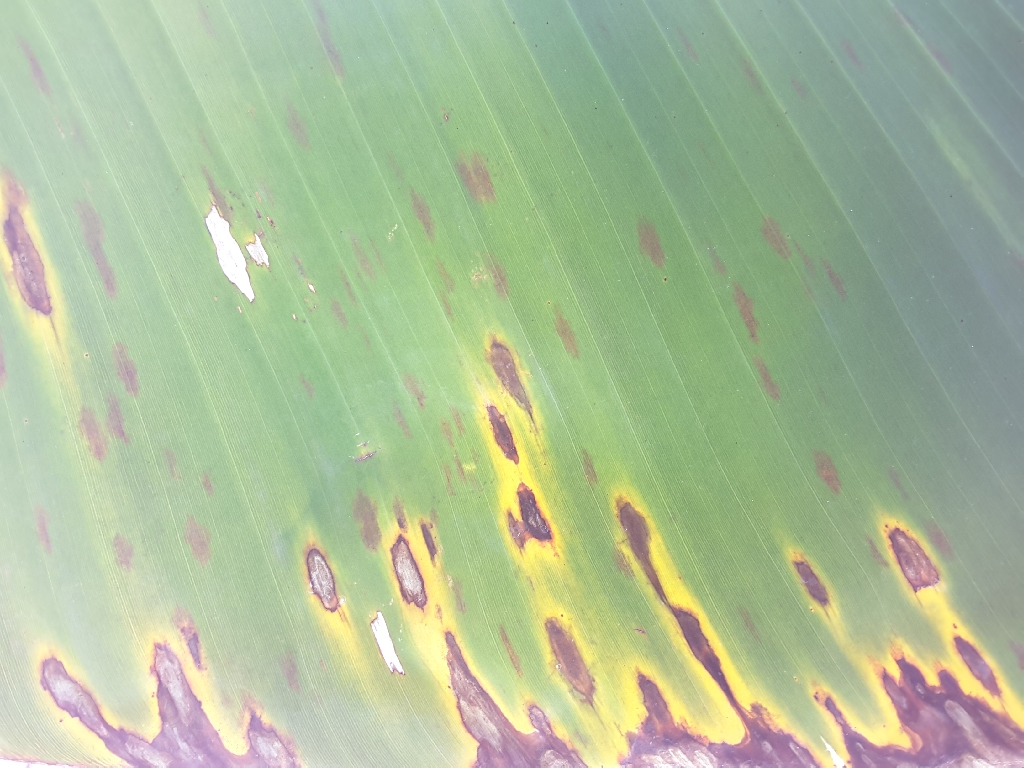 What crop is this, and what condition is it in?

banana, black sigatoka
